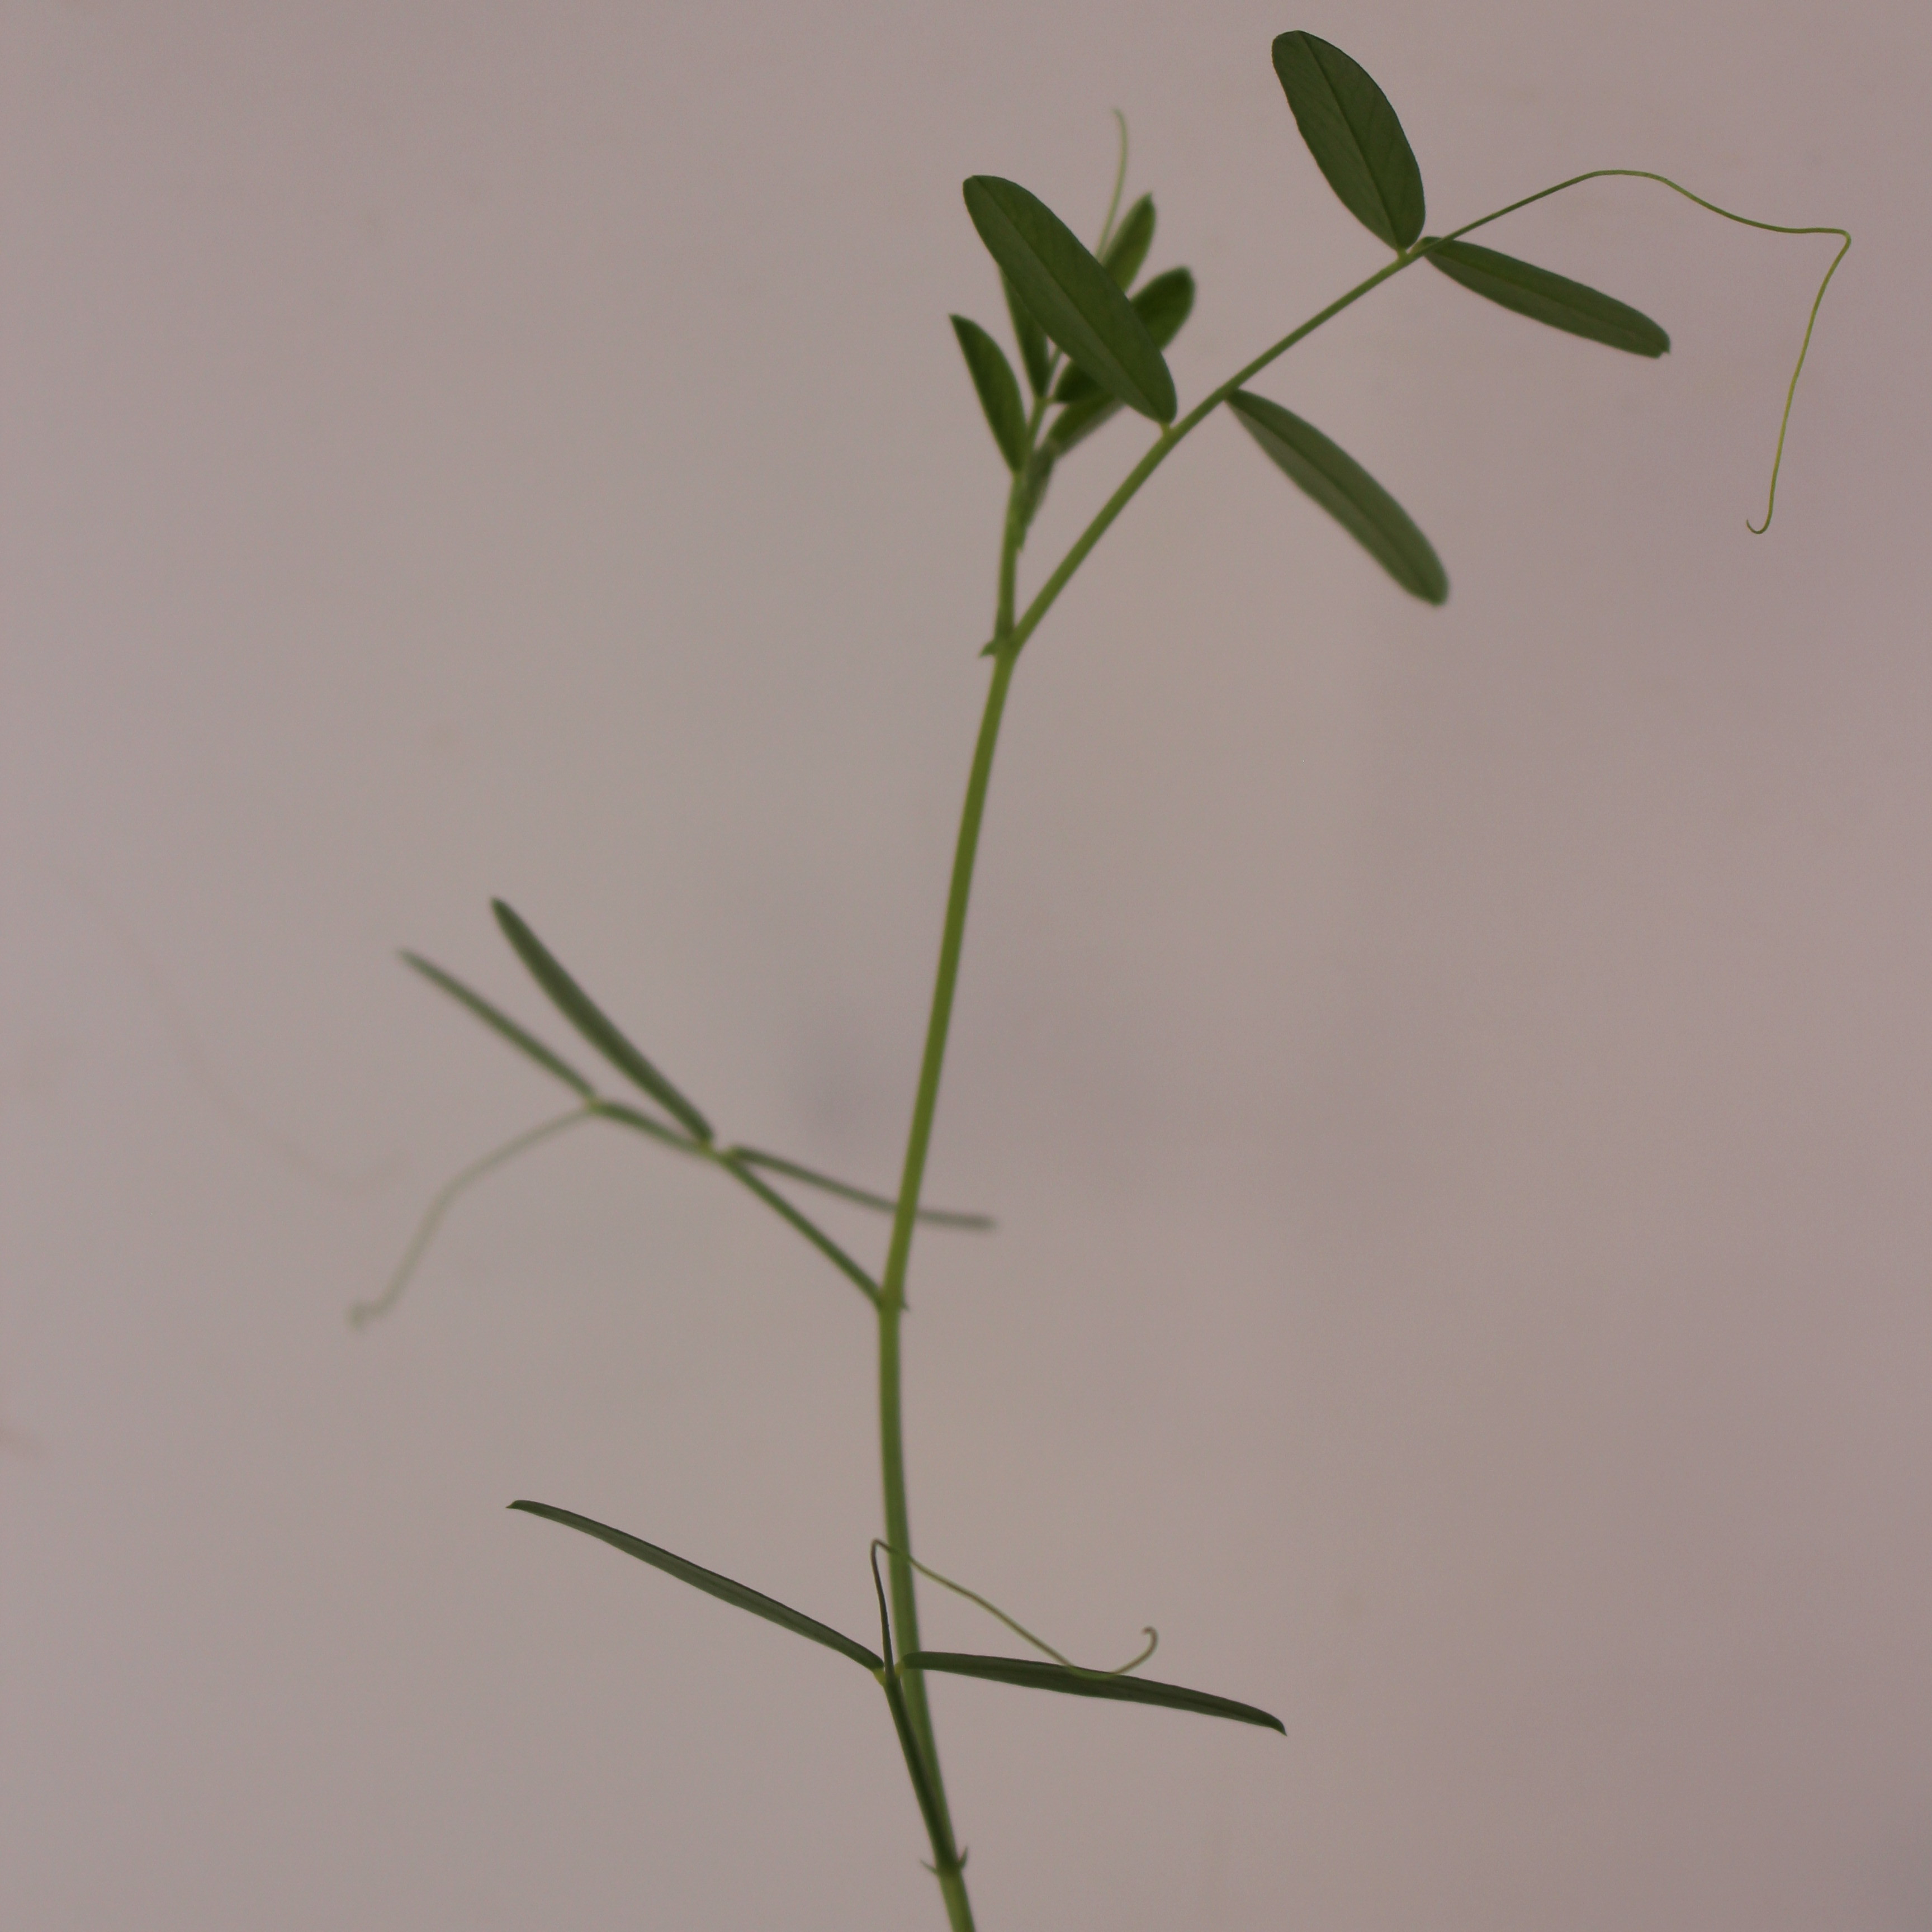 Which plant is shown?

Vicia sativa
